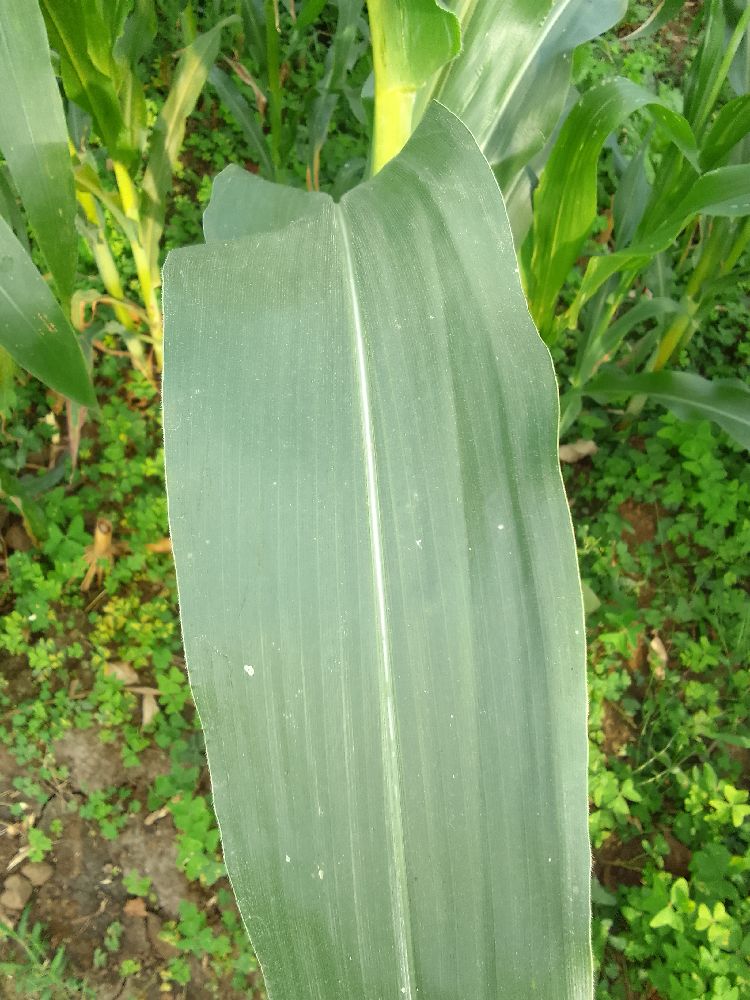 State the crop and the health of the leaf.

maize, healthy
